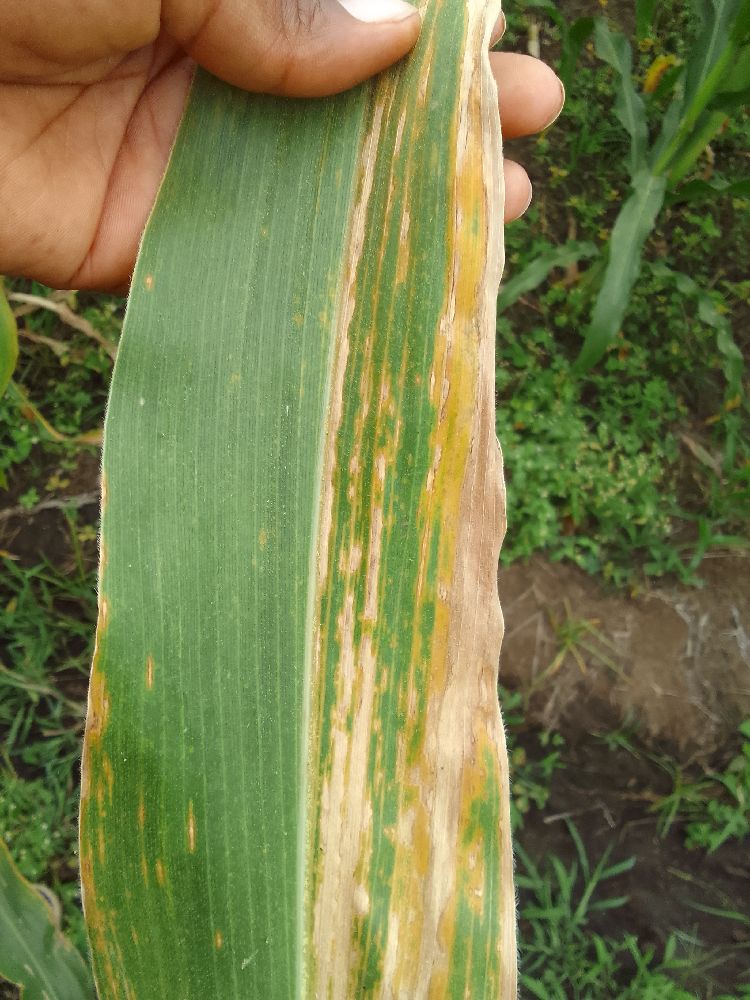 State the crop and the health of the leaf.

maize, maize lethal necrosis
